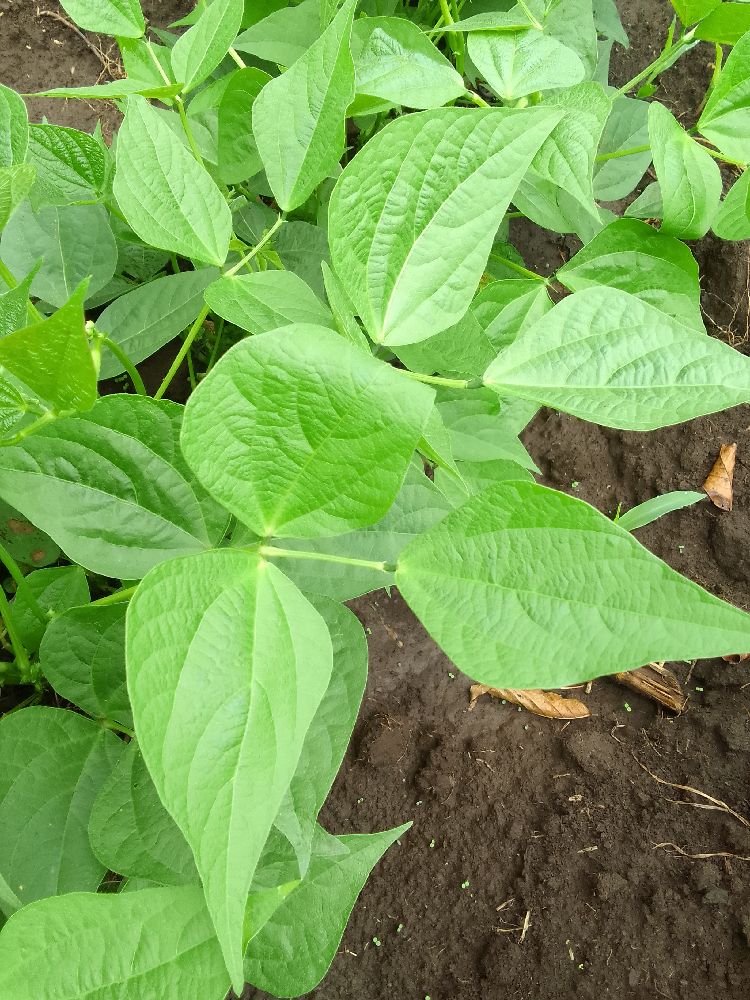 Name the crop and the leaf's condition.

common bean, healthy
